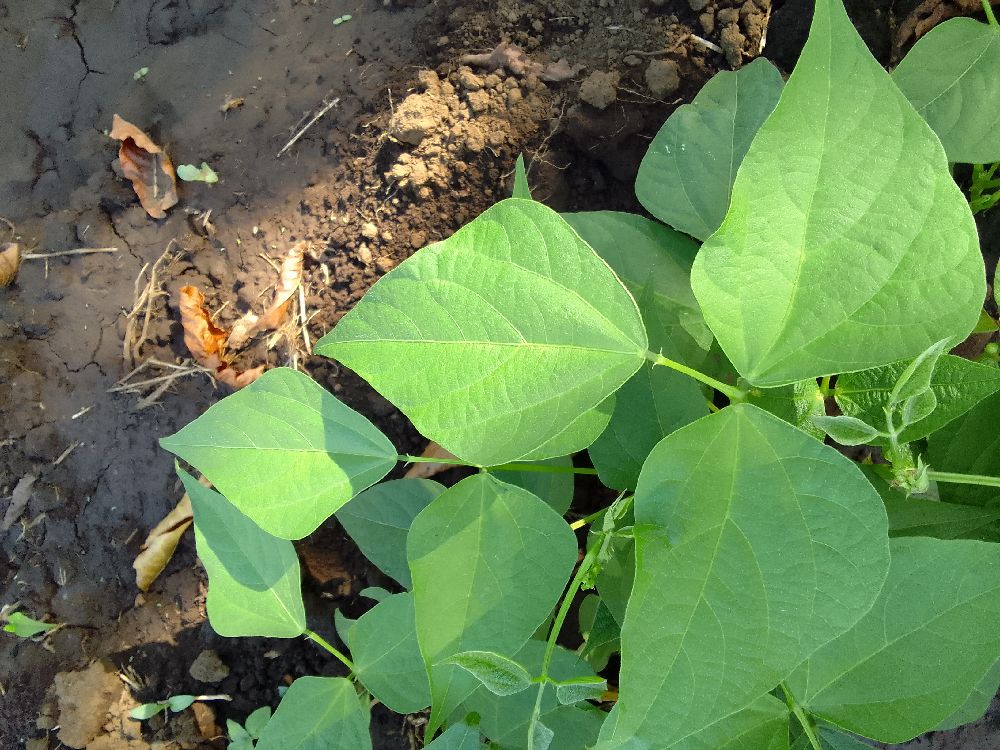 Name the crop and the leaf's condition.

common bean, healthy
